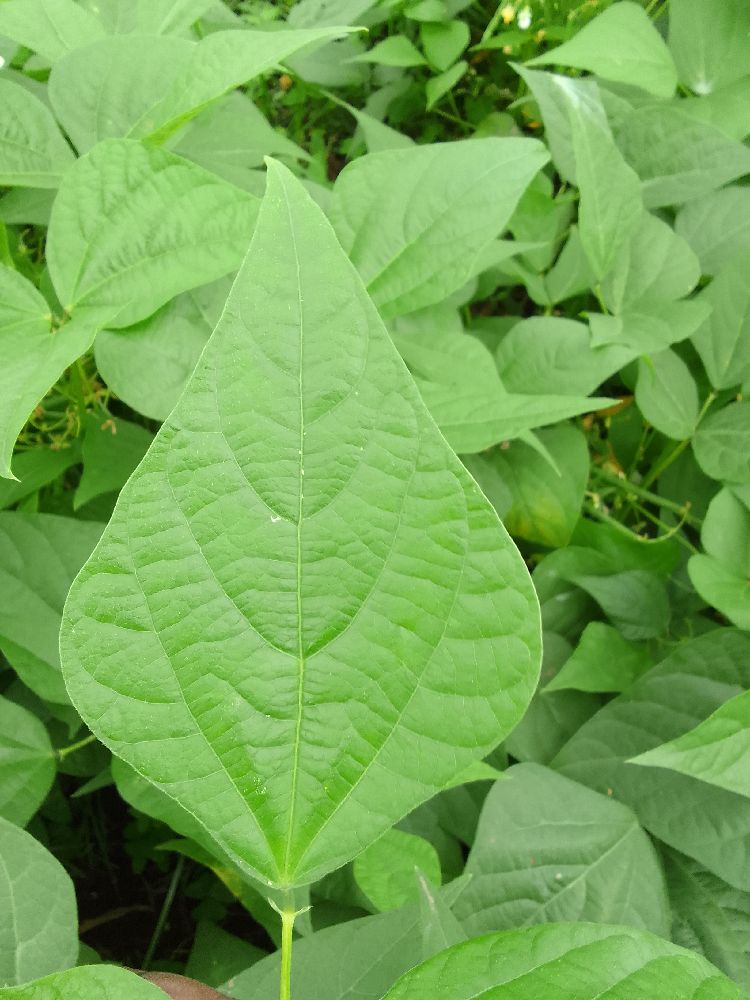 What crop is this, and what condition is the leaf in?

common bean, healthy
